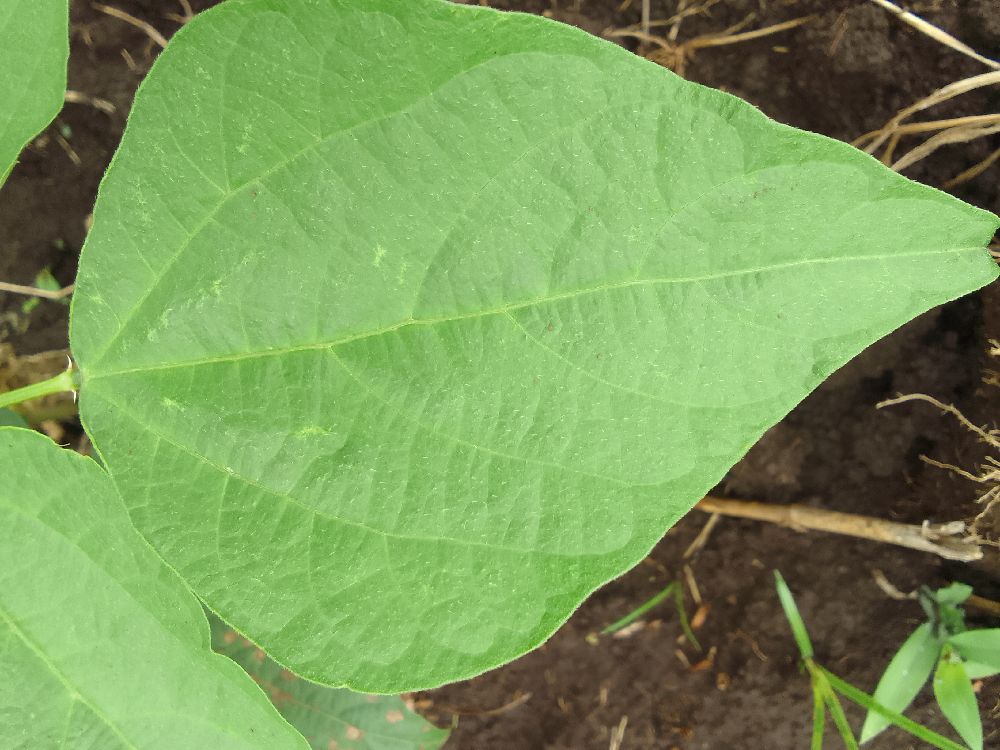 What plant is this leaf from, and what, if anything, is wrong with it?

common bean, healthy
